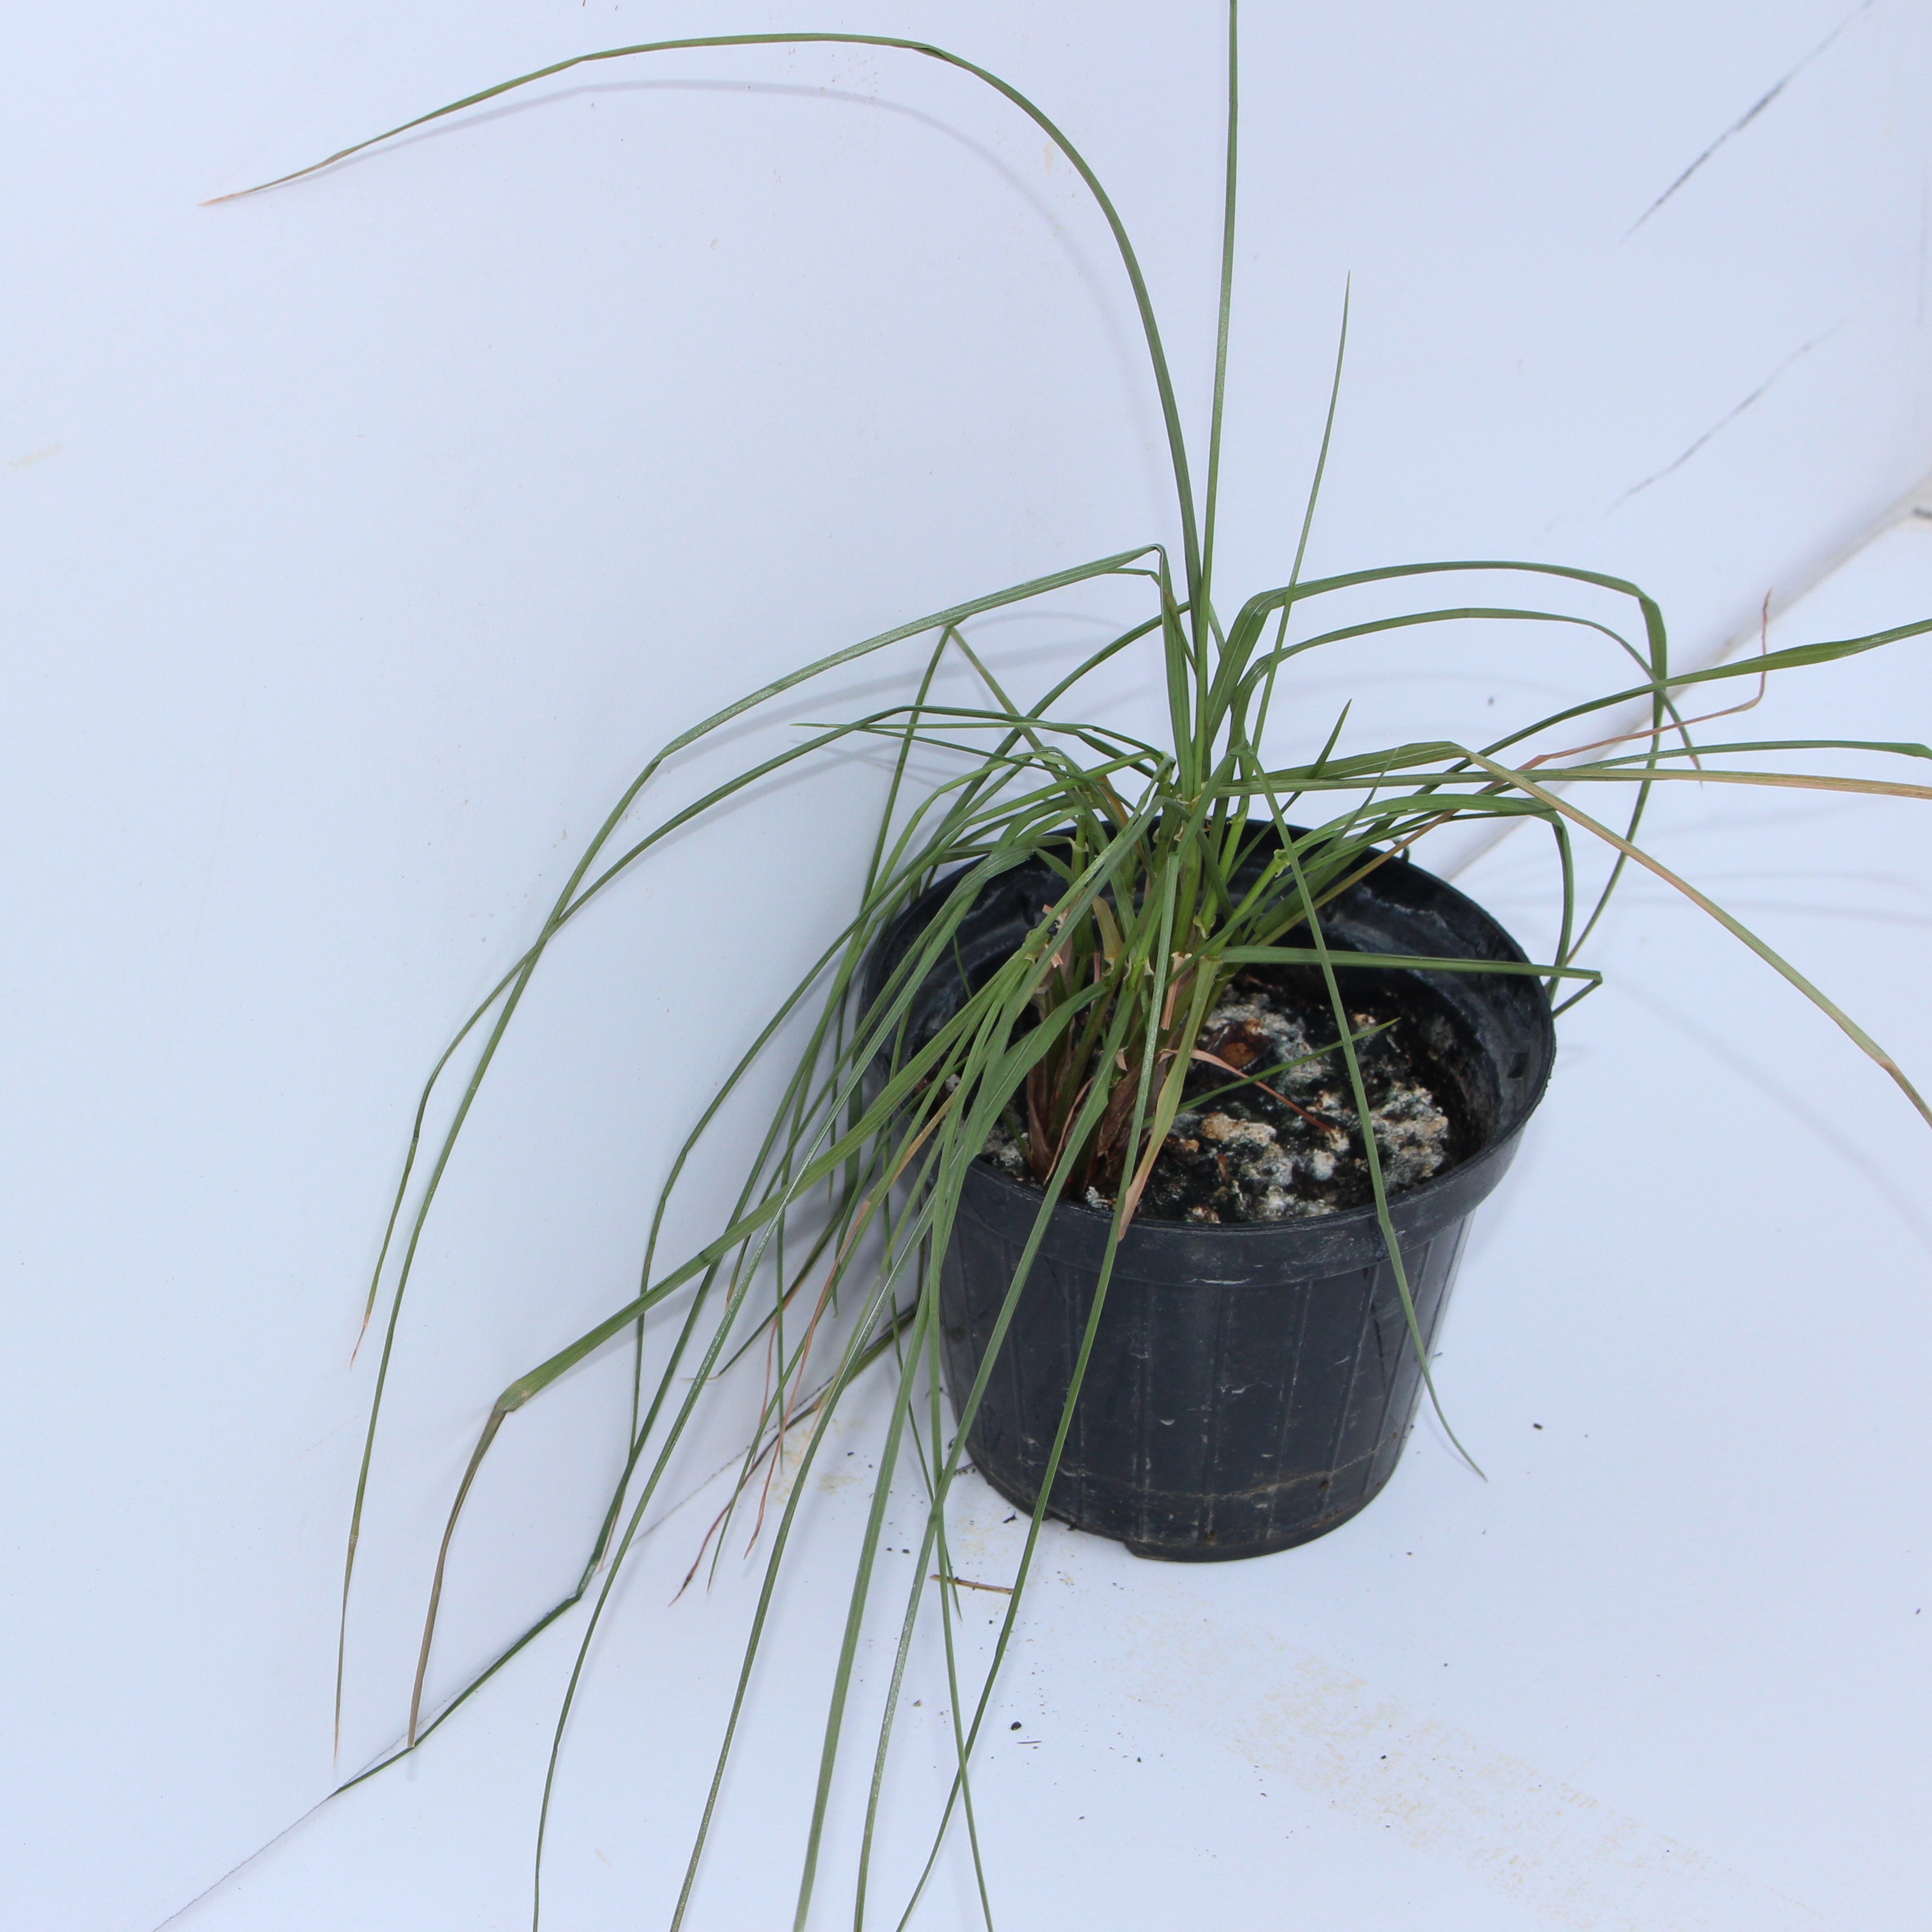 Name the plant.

Lolium multiflorum
